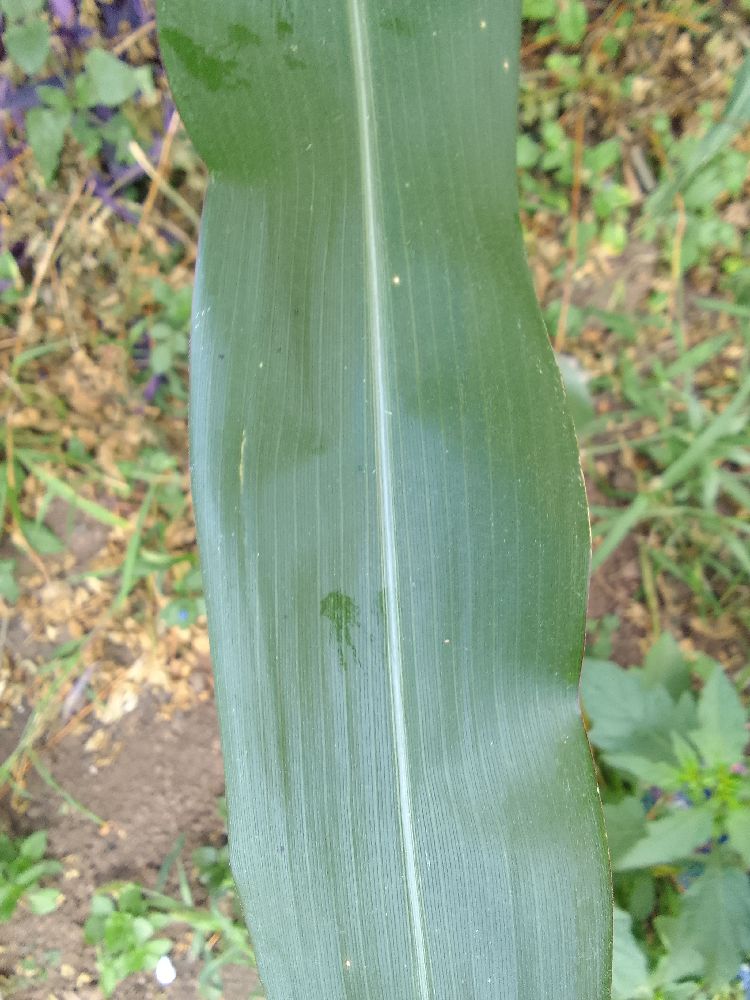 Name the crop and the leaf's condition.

maize, healthy
